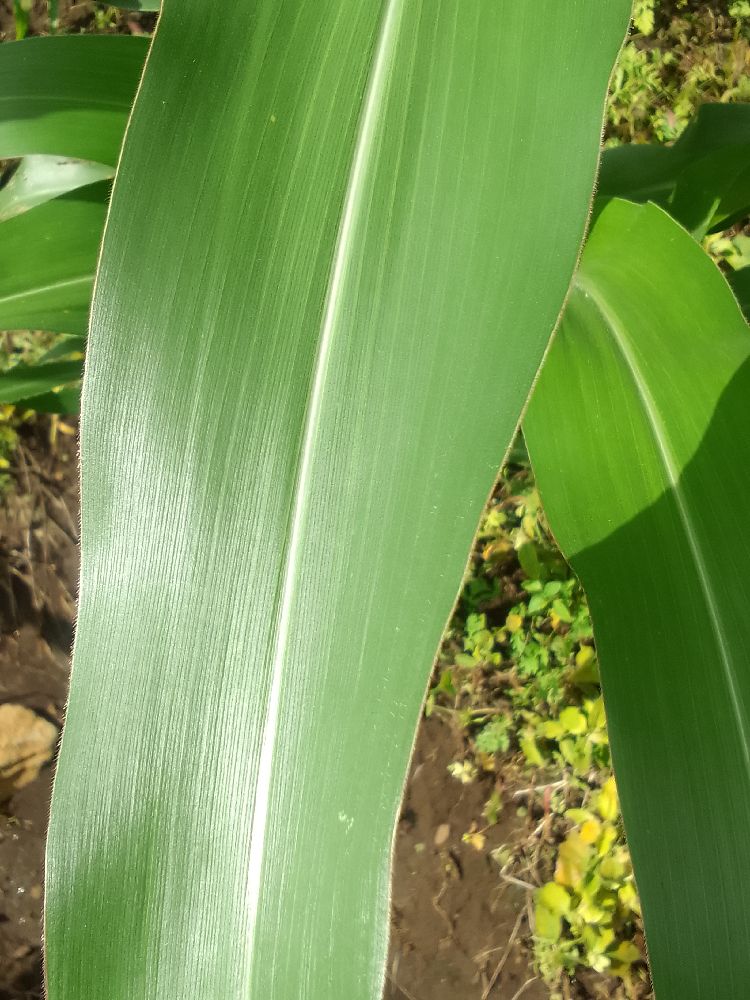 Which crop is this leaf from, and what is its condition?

maize, healthy
